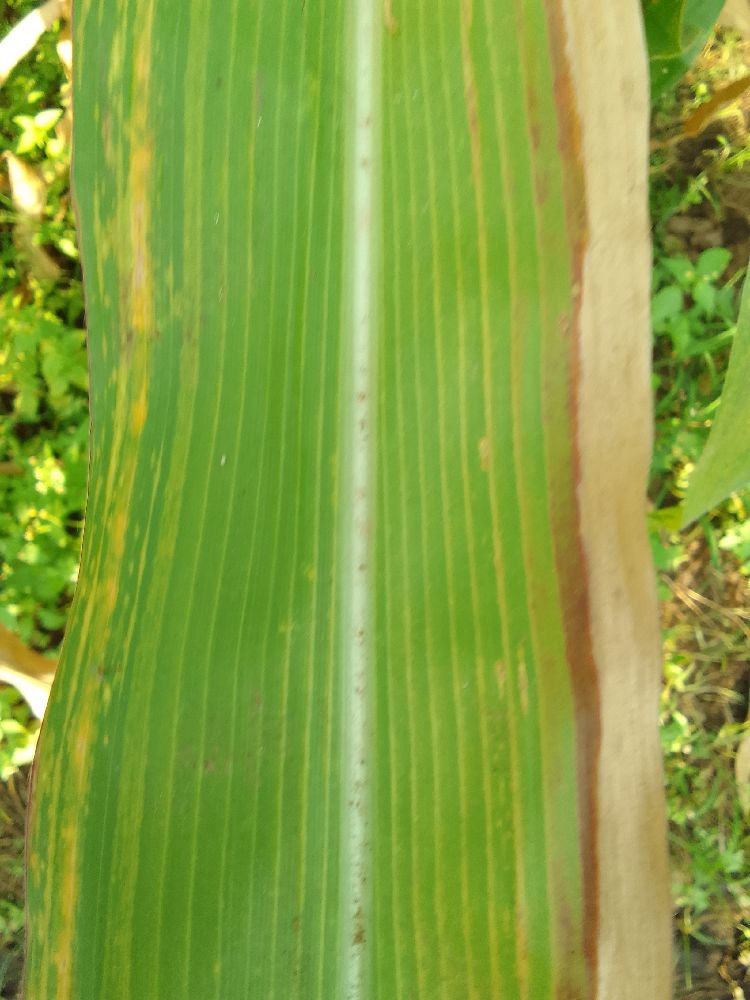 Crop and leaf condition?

maize, maize lethal necrosis
